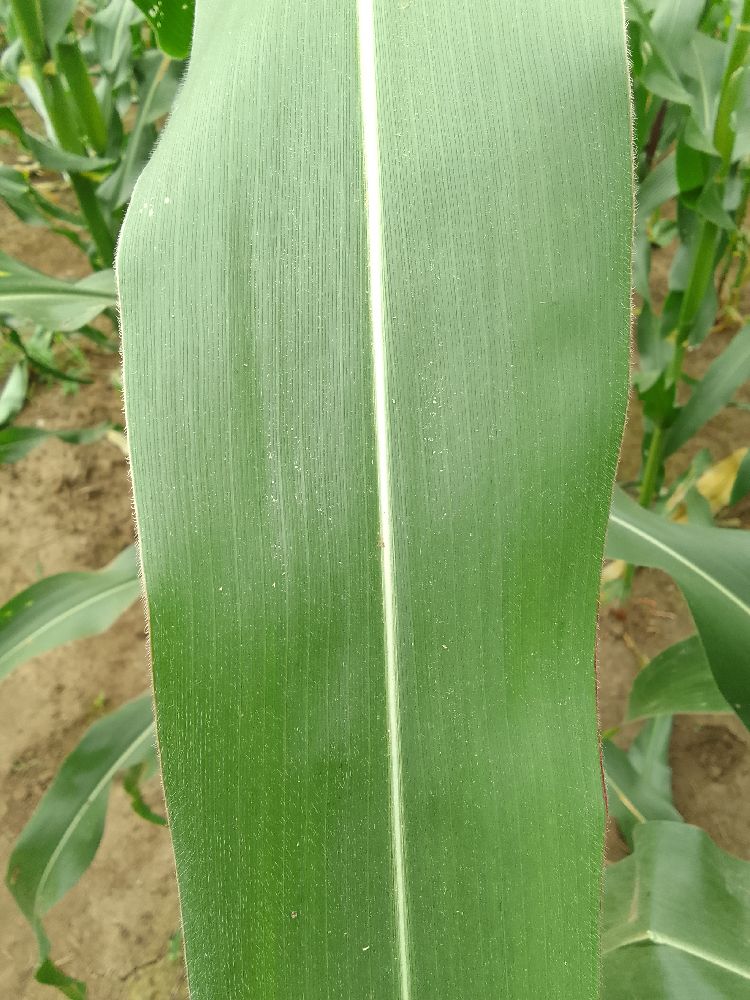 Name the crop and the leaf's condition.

maize, healthy
